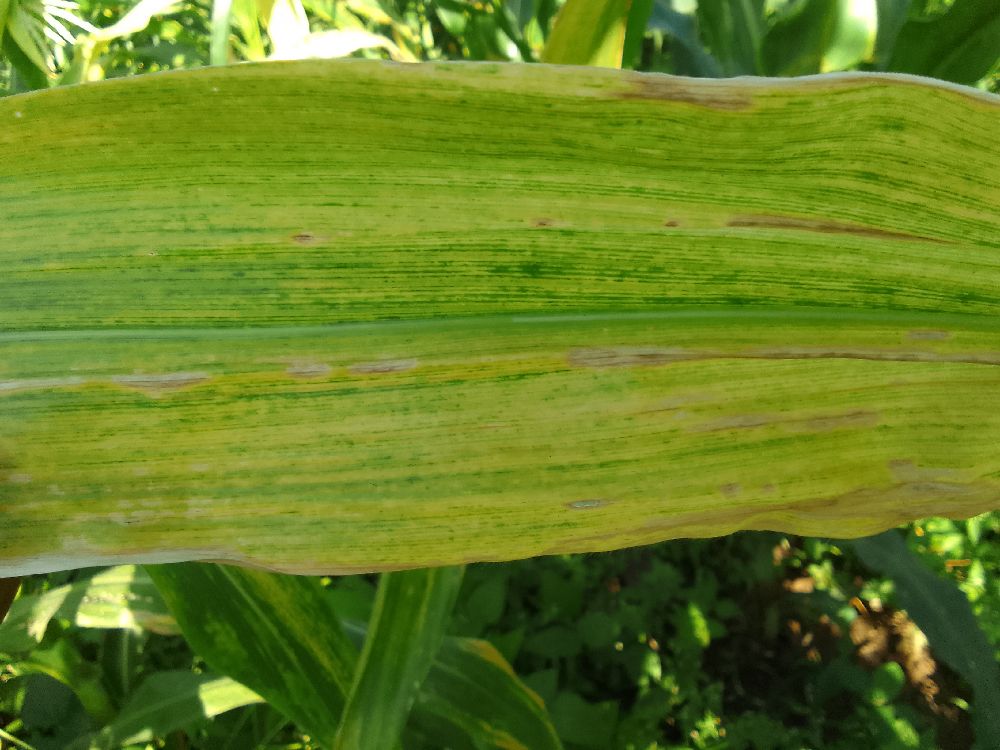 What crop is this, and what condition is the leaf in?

maize, maize lethal necrosis
